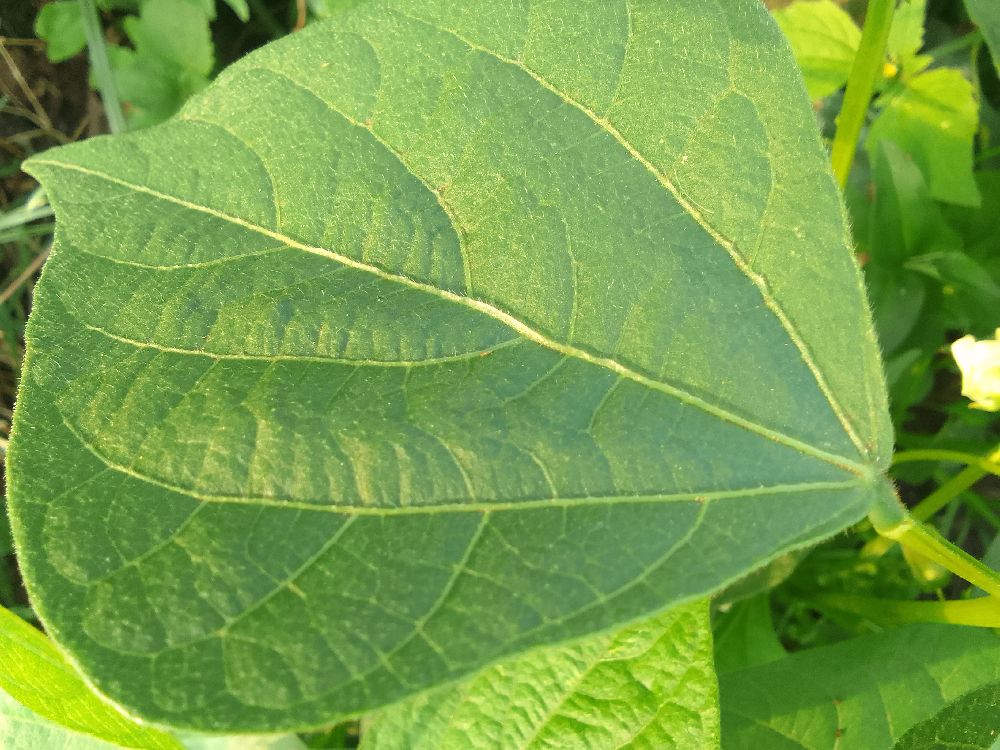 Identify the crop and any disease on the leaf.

common bean, healthy
